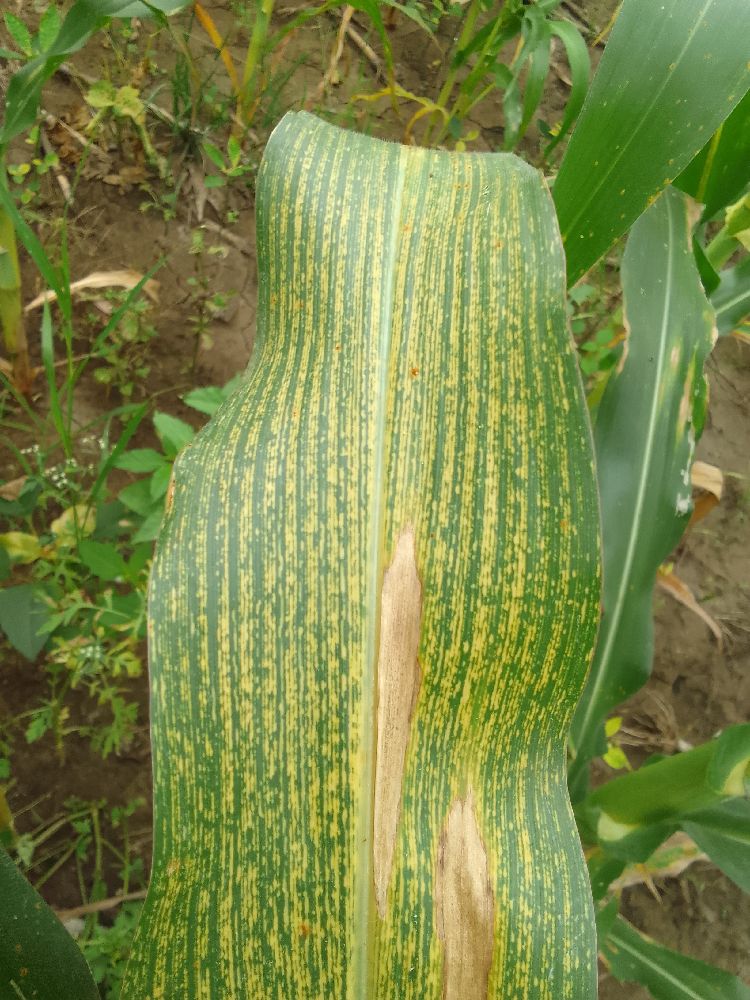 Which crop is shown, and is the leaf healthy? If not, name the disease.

maize, maize streak virus
